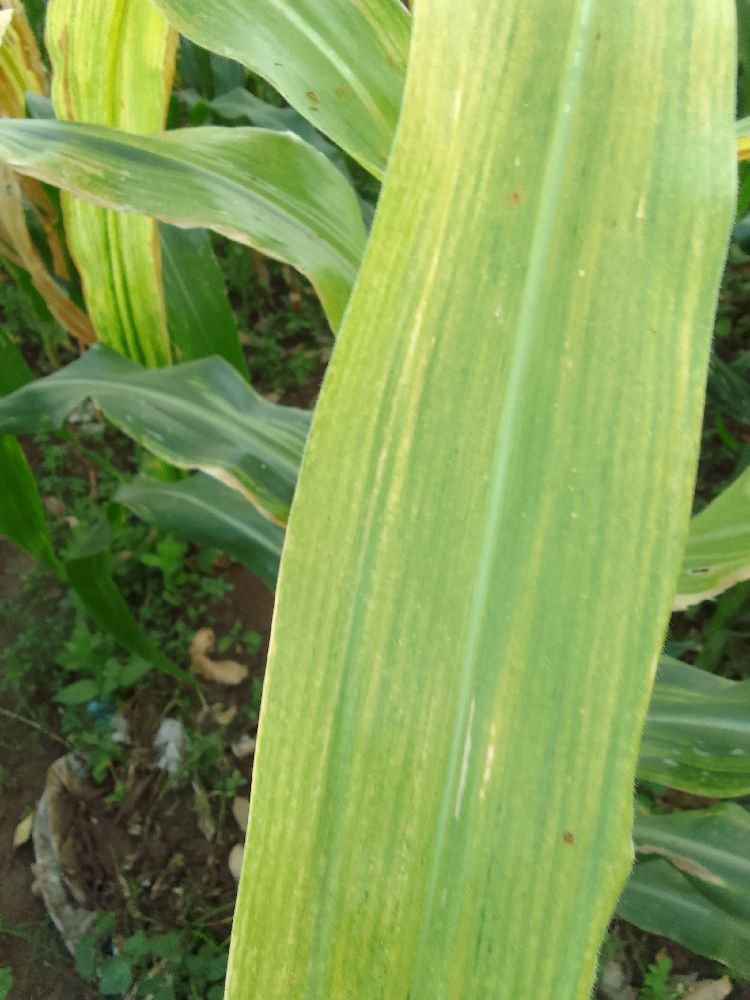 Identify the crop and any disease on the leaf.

maize, maize lethal necrosis
